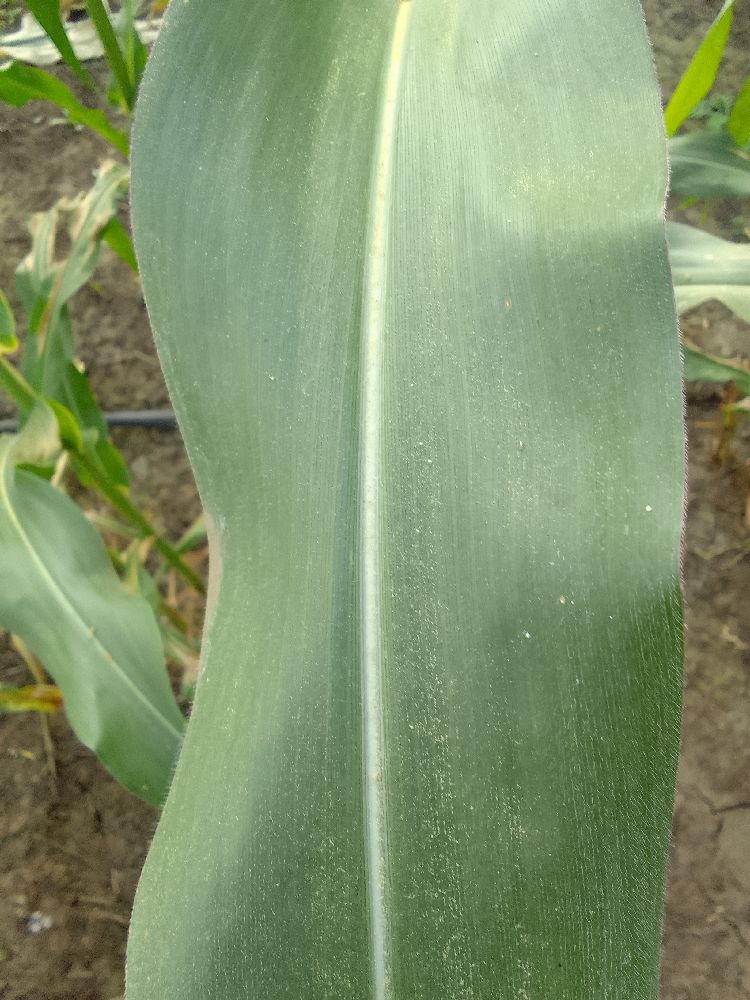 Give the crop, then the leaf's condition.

maize, healthy
